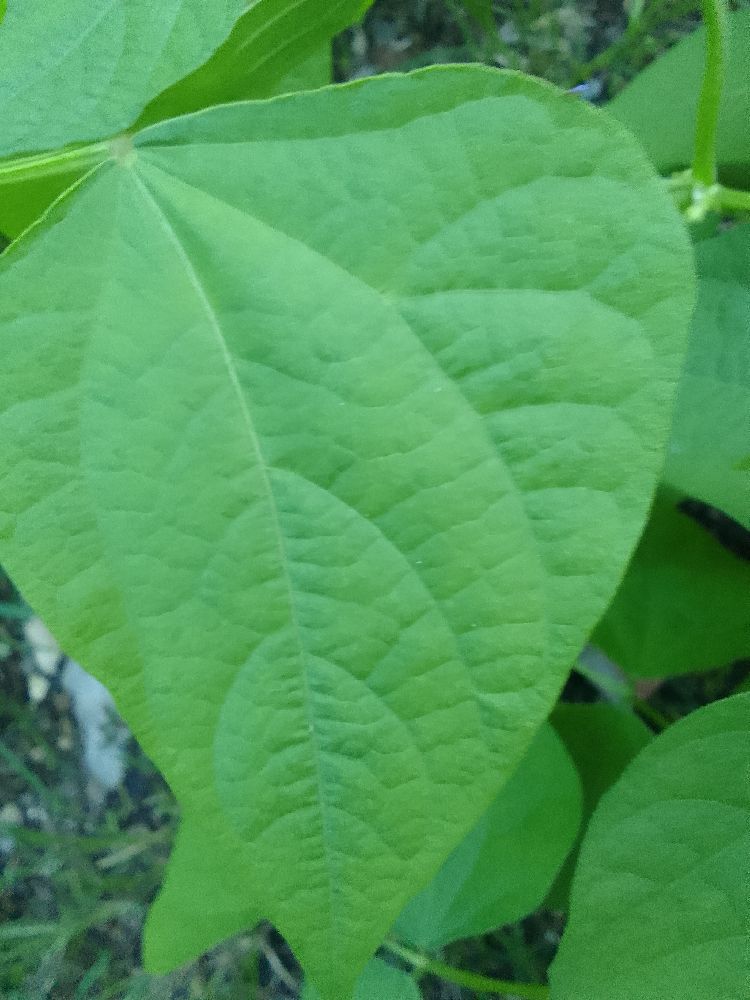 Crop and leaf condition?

common bean, healthy
